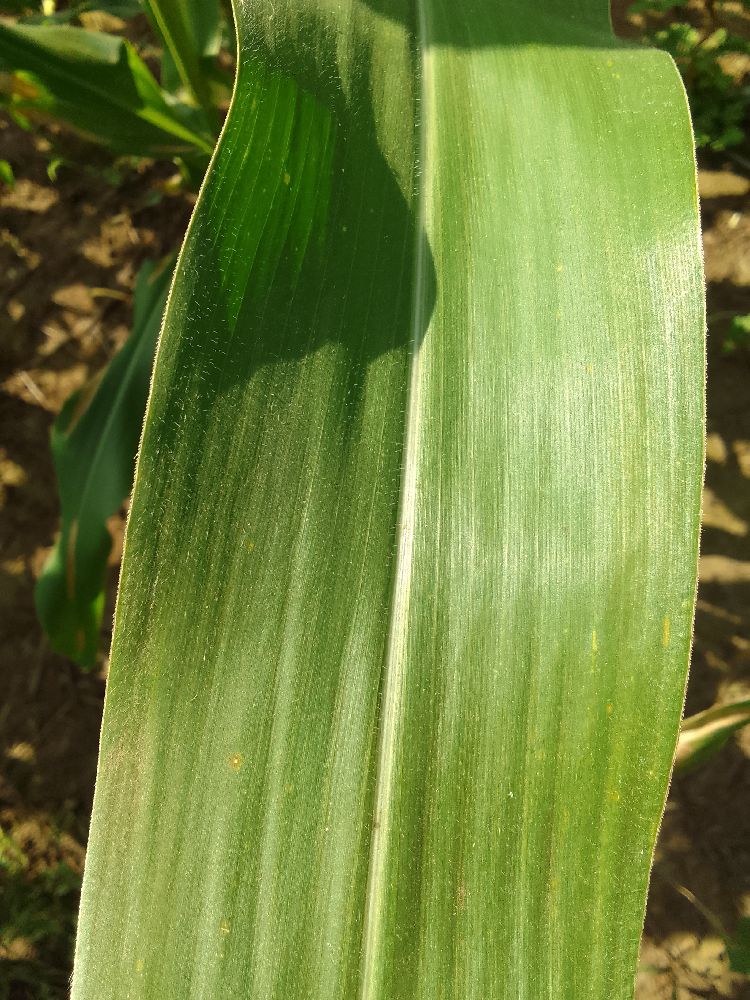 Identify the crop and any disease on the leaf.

maize, healthy
